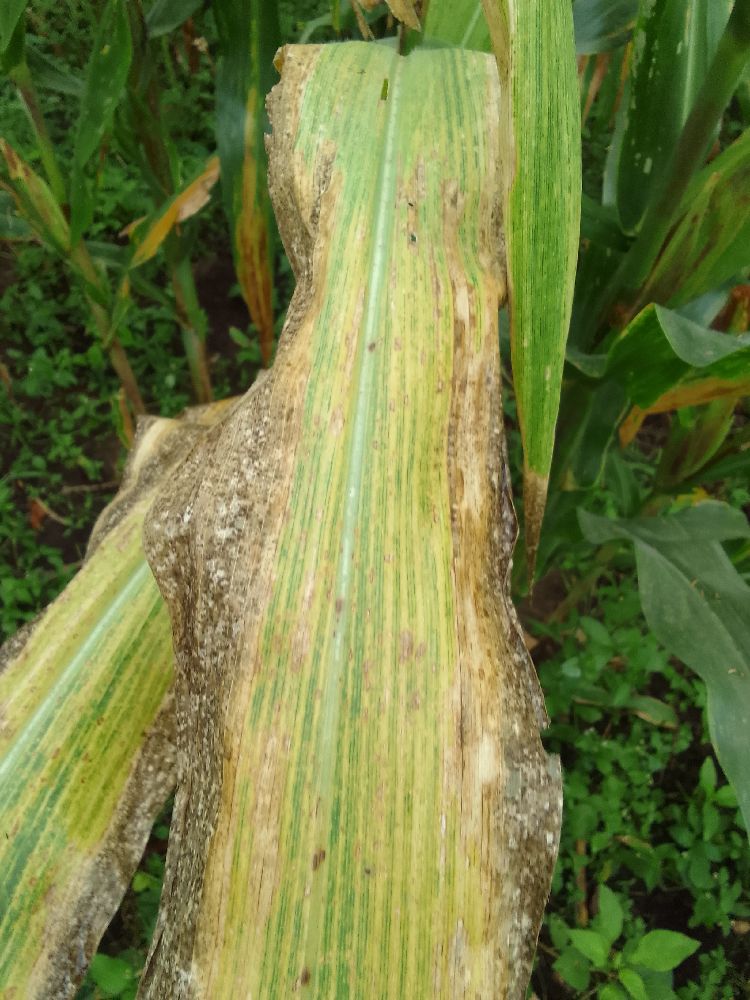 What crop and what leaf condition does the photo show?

maize, maize lethal necrosis
